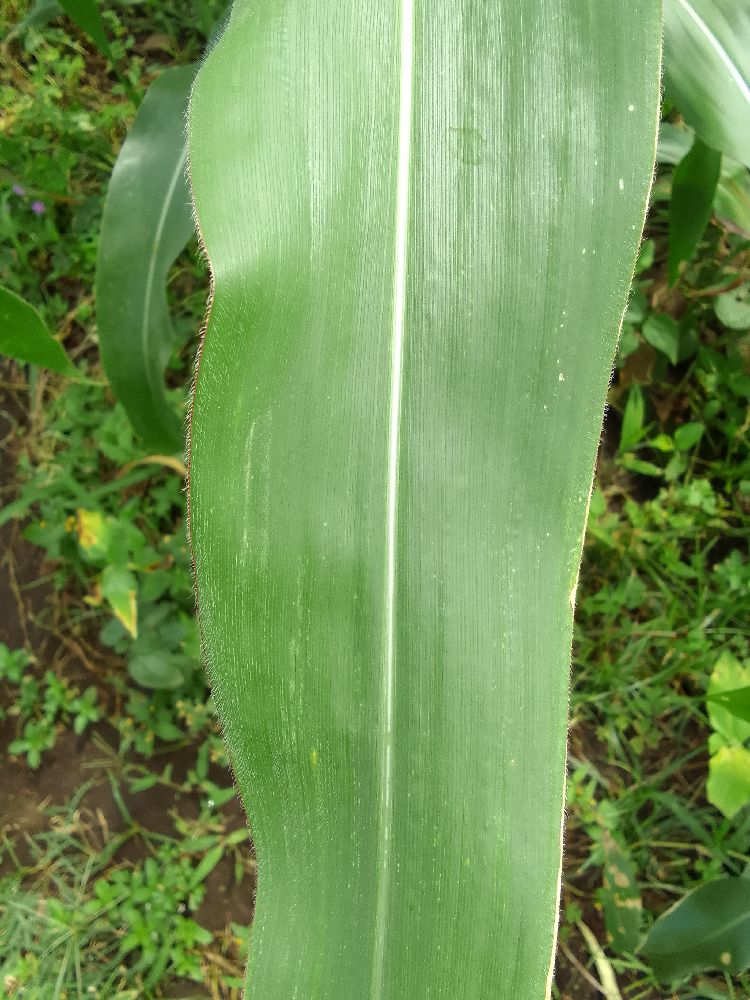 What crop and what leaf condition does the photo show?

maize, healthy
